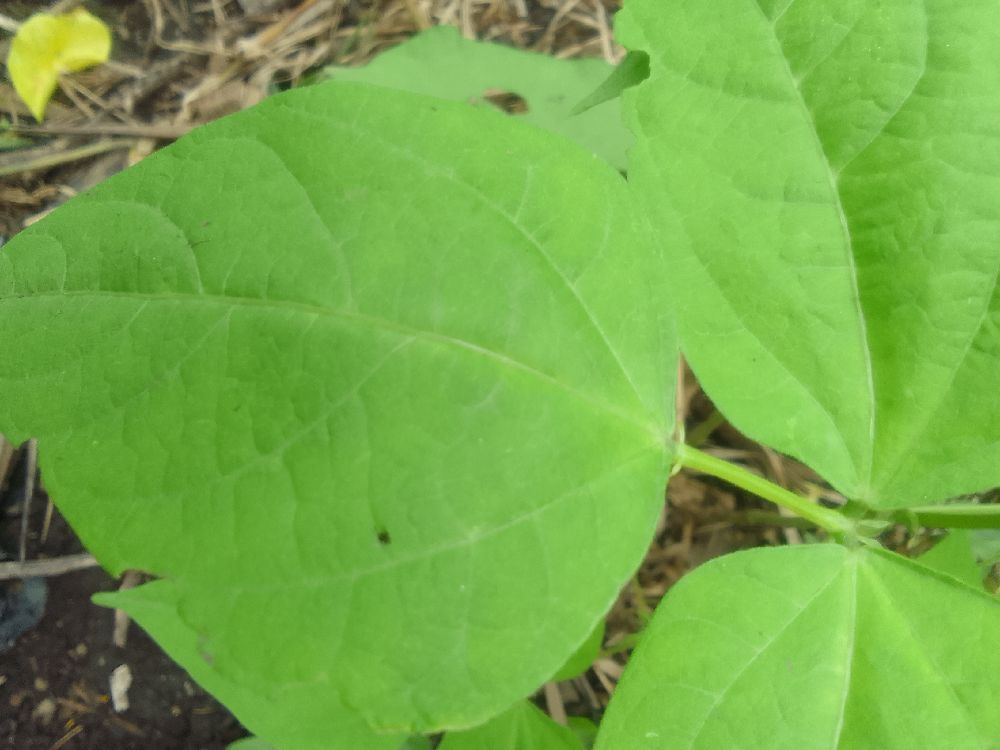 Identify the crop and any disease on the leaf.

common bean, healthy
